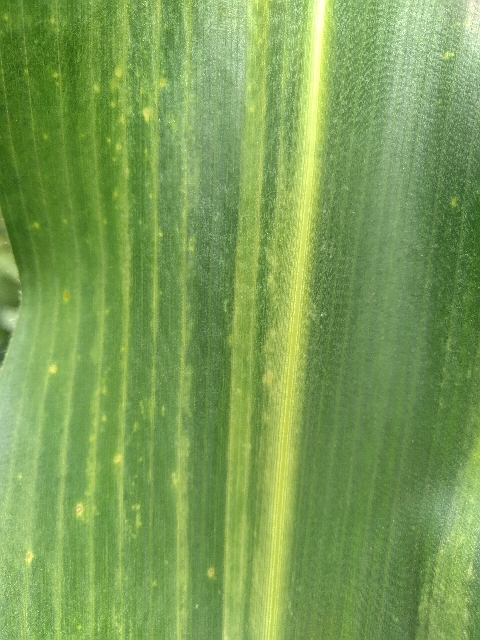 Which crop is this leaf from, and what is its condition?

maize, maize lethal necrosis
